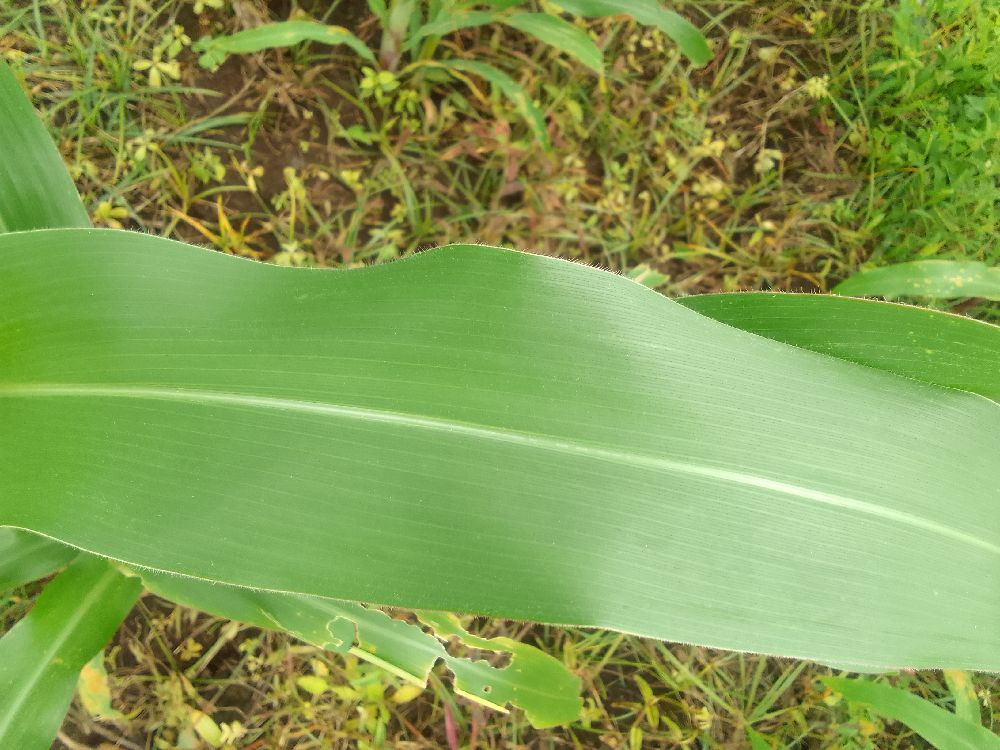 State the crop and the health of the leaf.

maize, healthy
